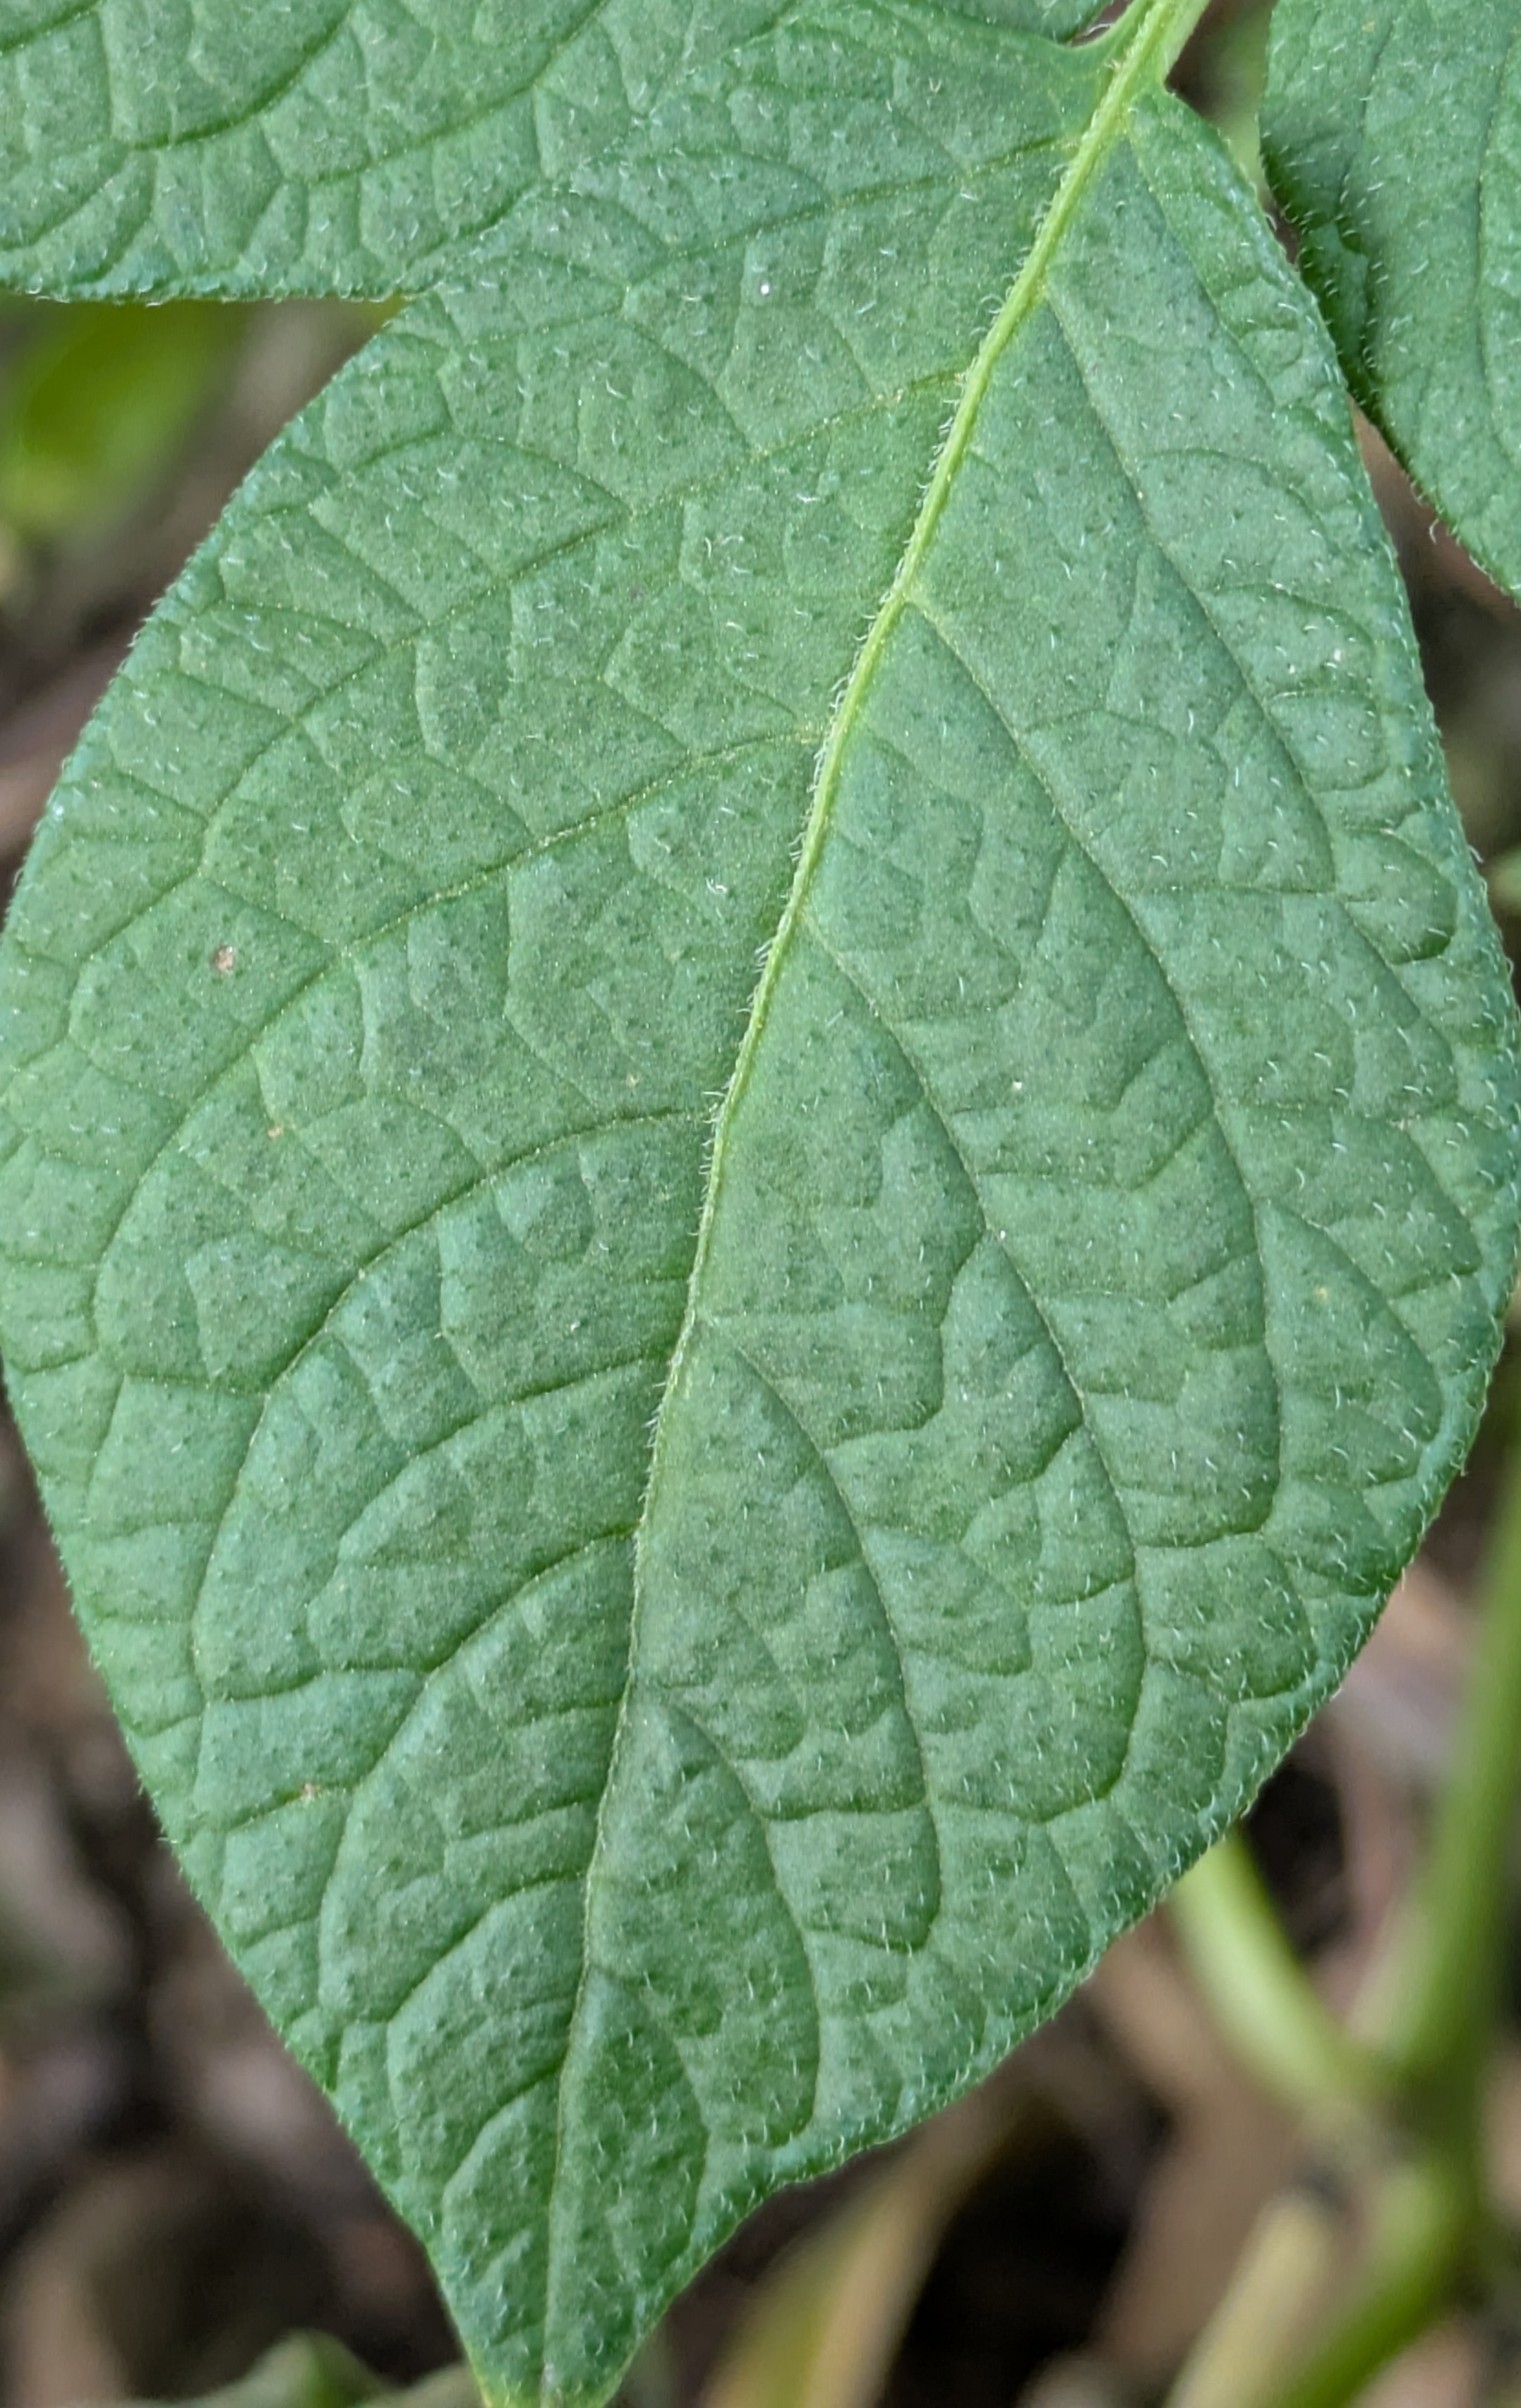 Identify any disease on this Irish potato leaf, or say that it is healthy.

healthy
